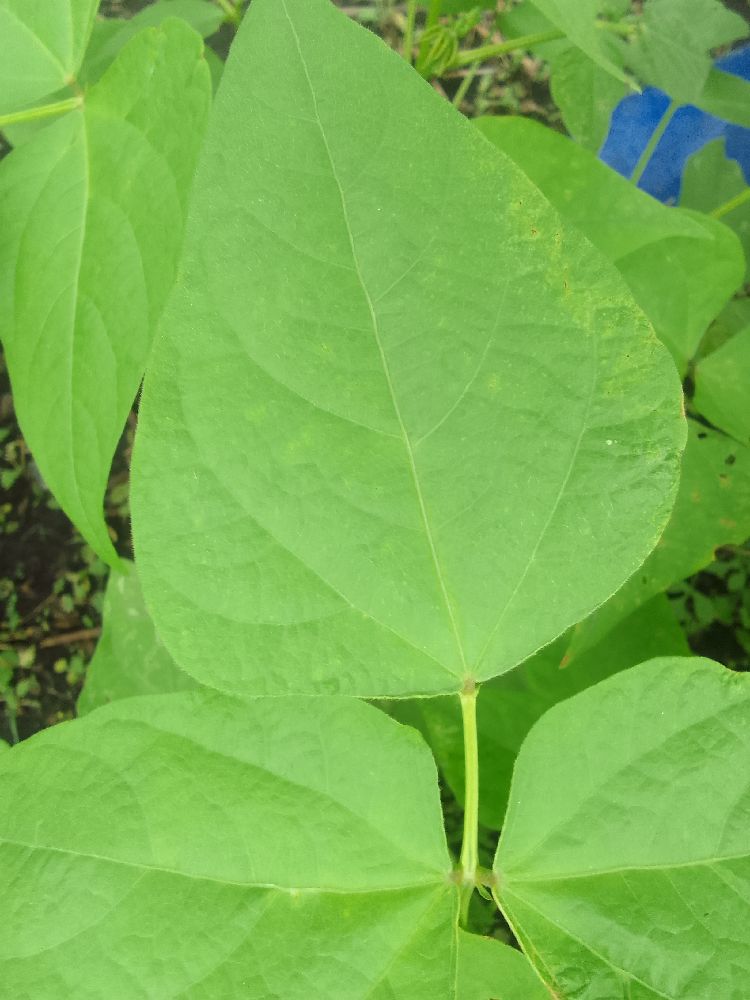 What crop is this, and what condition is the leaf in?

common bean, healthy
